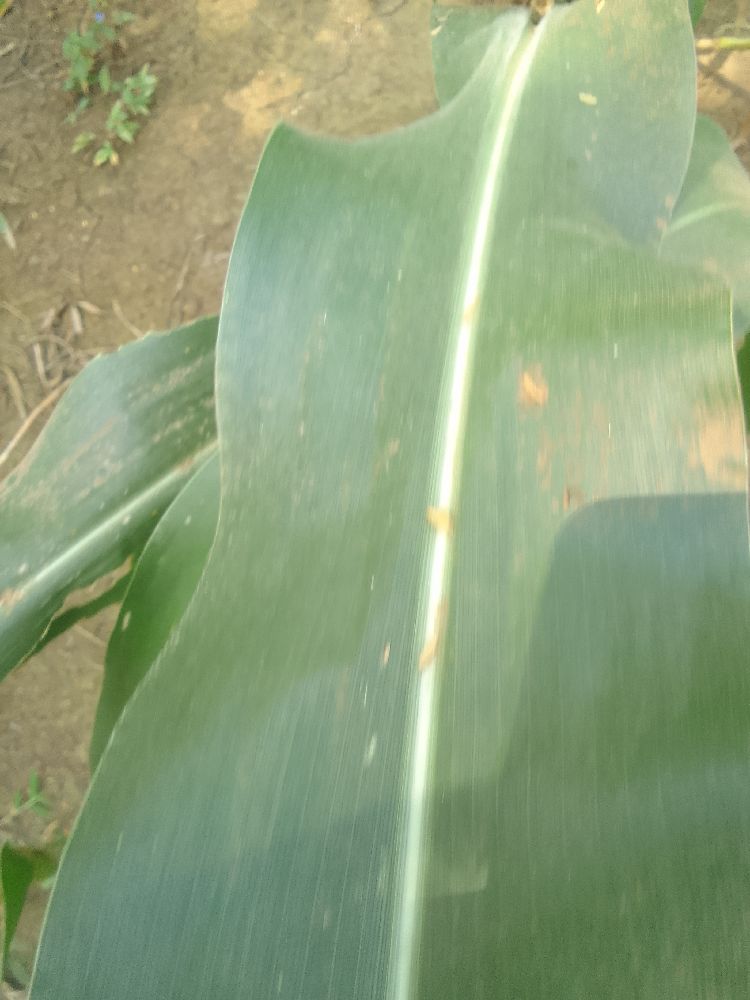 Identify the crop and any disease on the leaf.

maize, healthy
